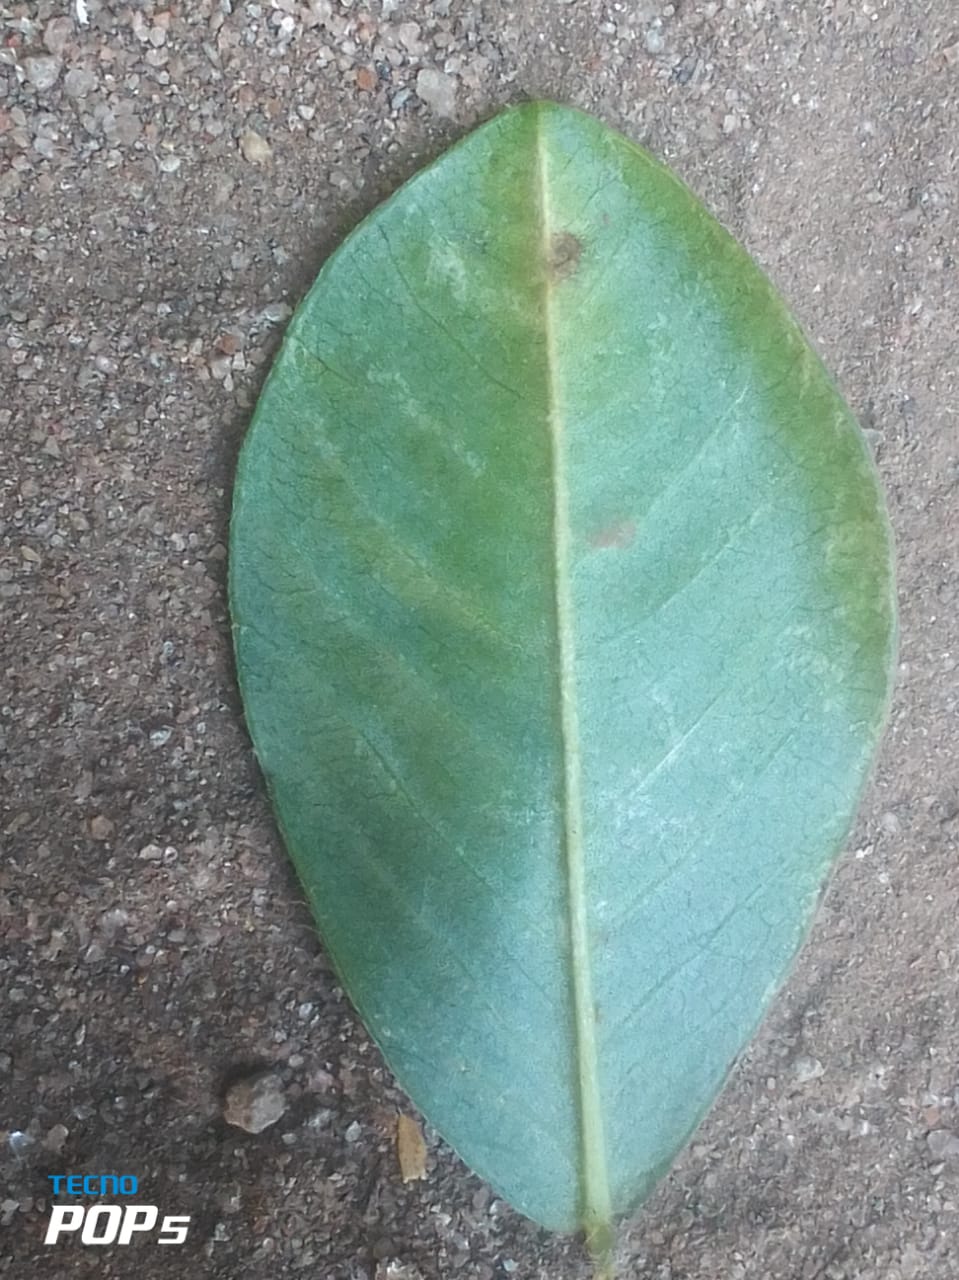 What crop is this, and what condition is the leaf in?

peanut, nothapassalora personata
